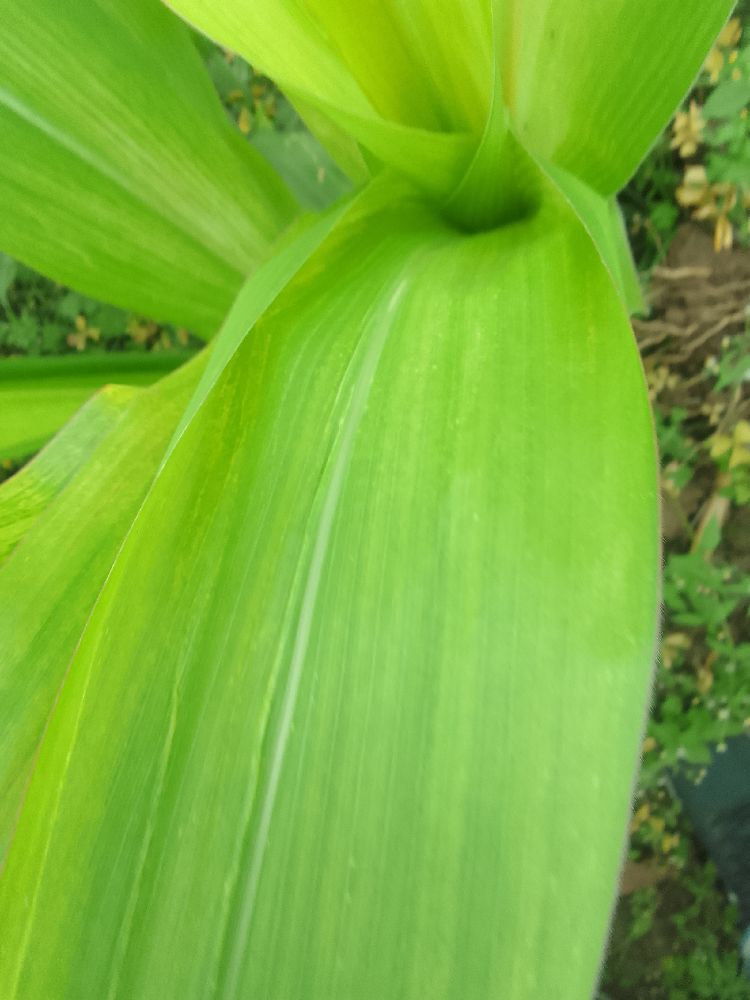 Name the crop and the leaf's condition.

maize, maize lethal necrosis
